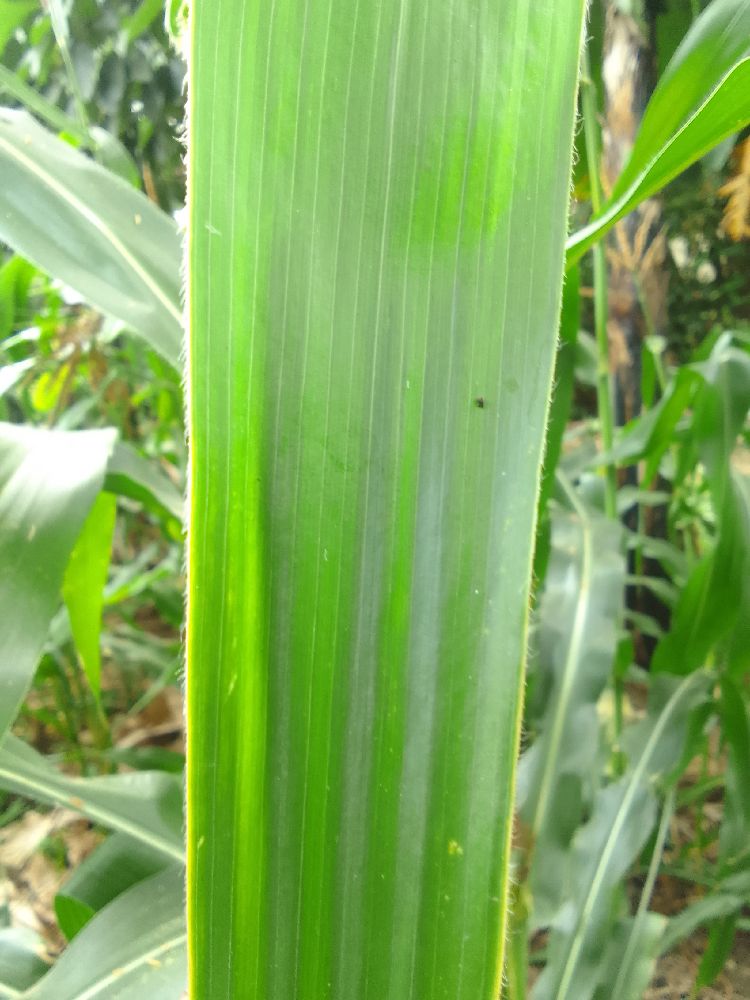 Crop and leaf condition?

maize, healthy
